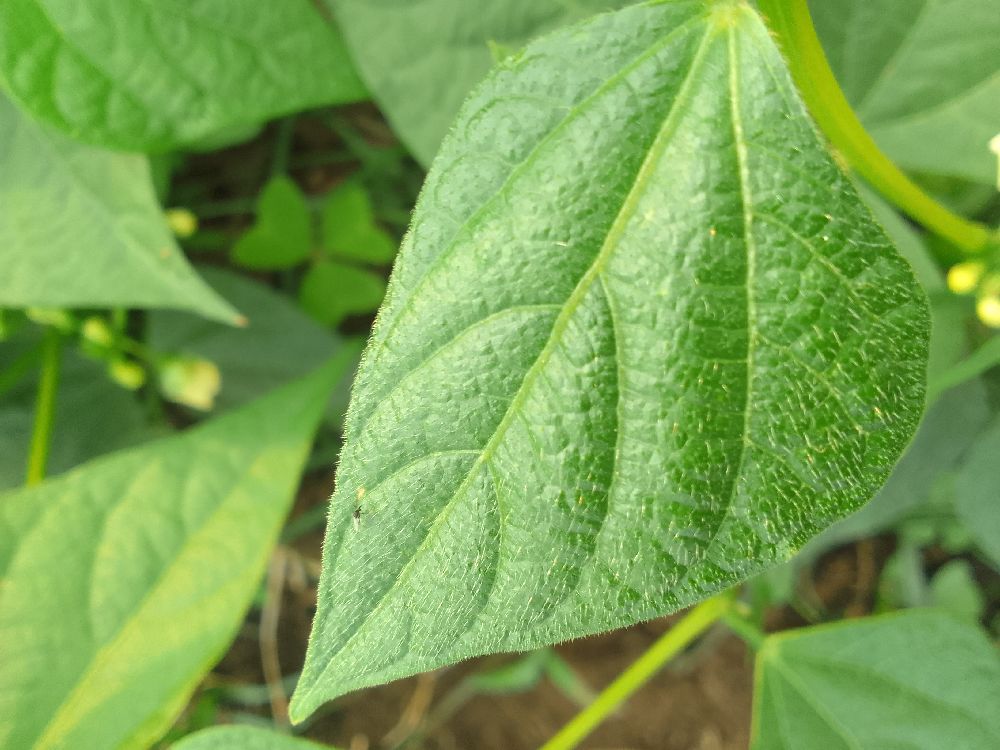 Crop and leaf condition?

common bean, healthy
